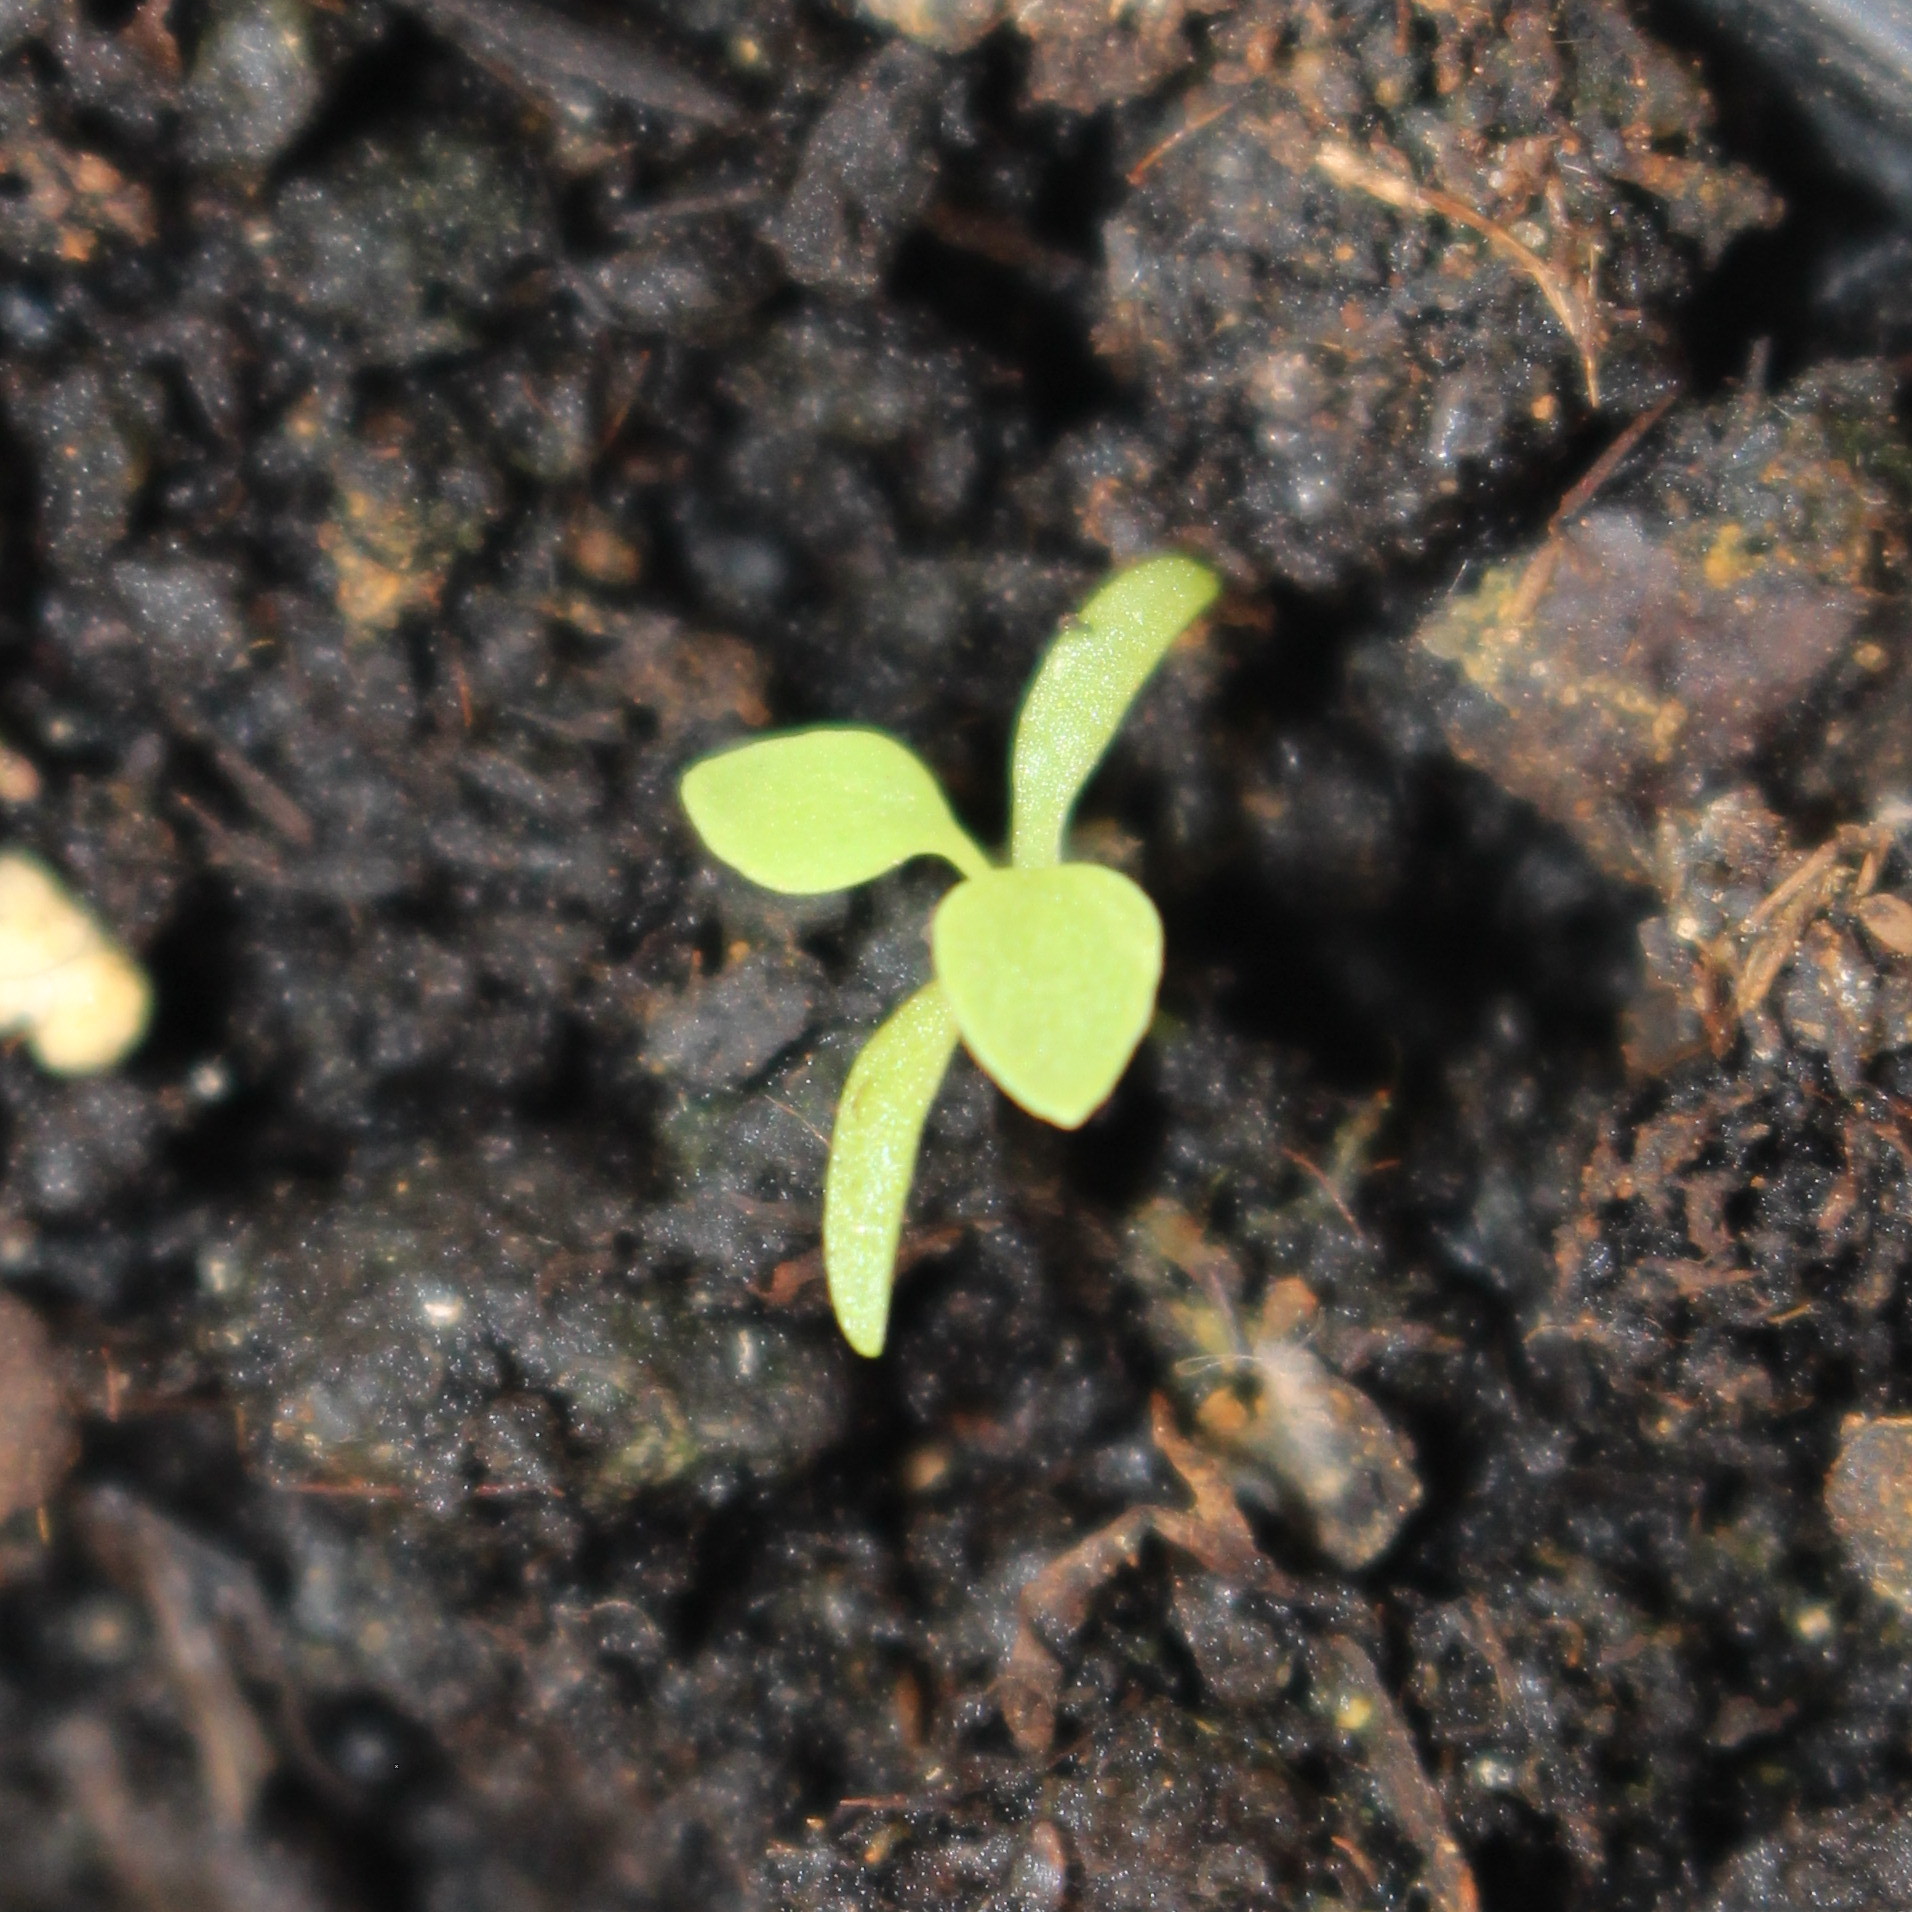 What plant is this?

Papaver rhoeas
